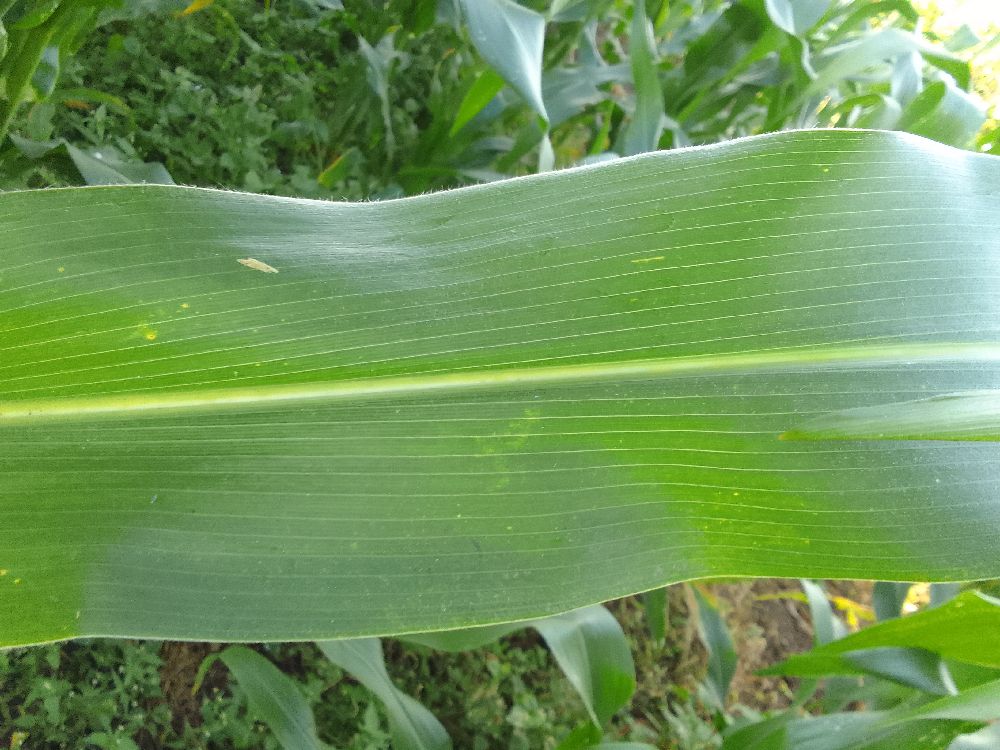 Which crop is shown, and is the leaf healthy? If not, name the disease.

maize, healthy
